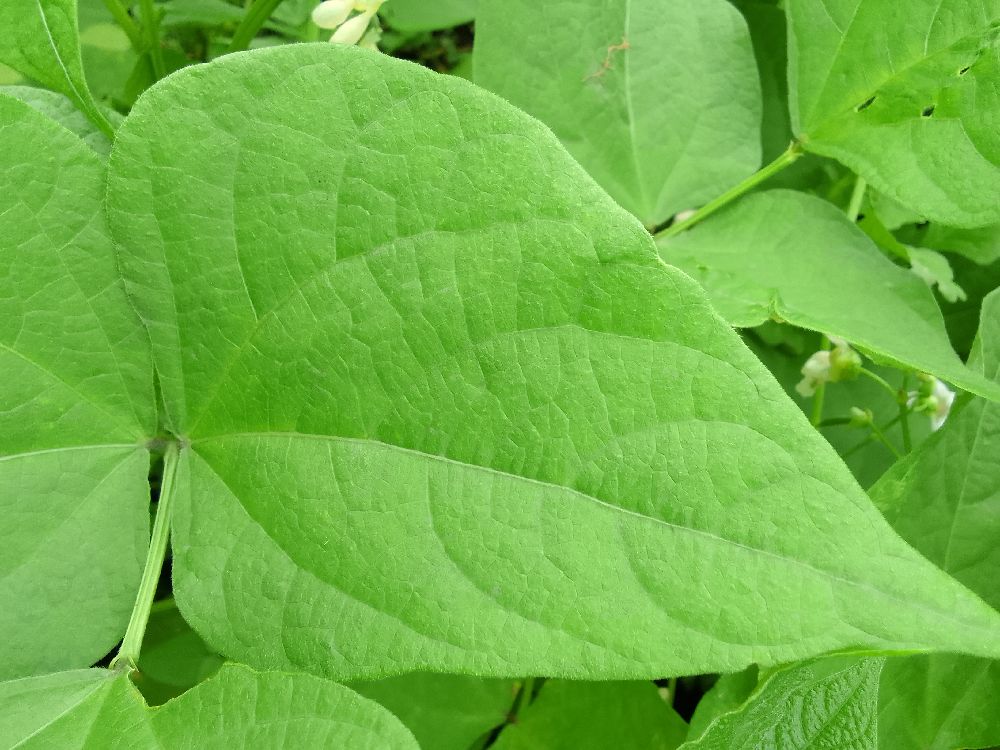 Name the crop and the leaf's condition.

common bean, healthy
